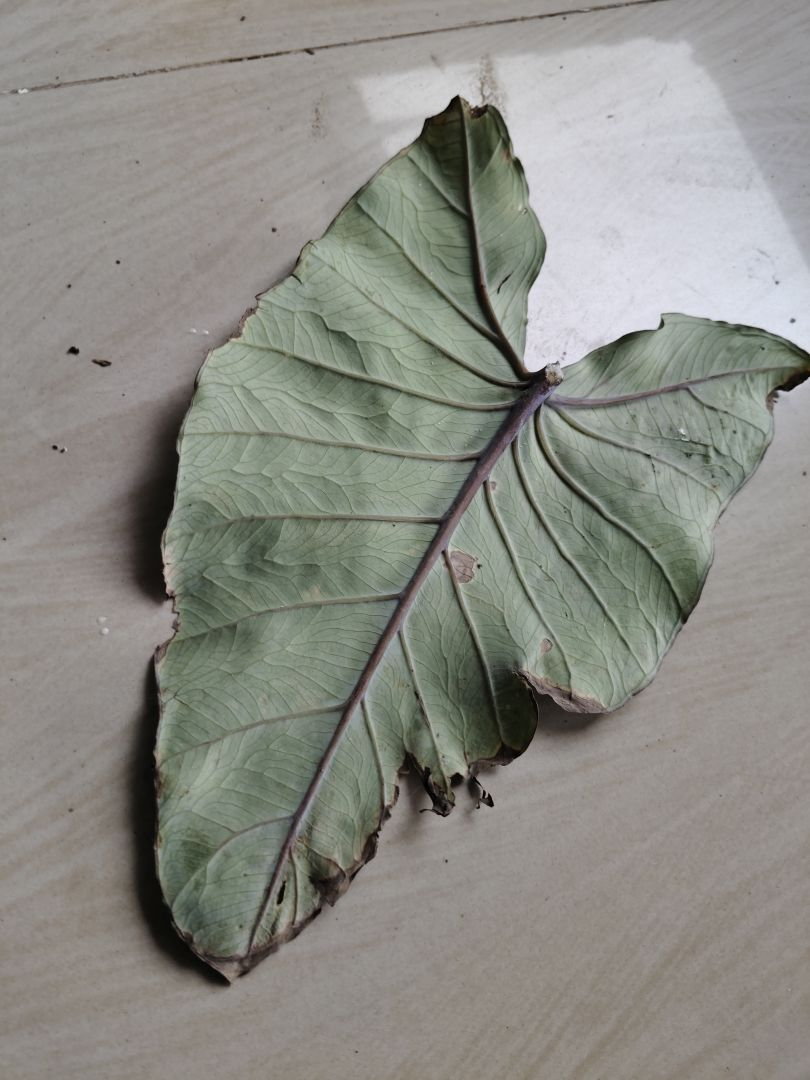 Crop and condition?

taro, leaf blight
